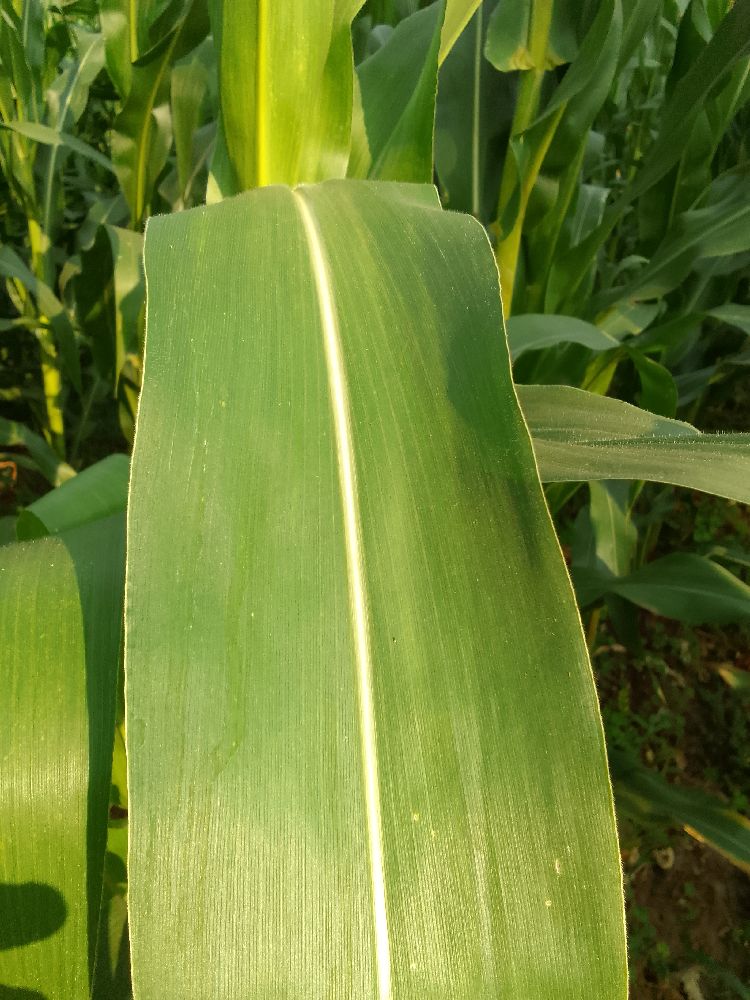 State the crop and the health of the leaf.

maize, healthy
